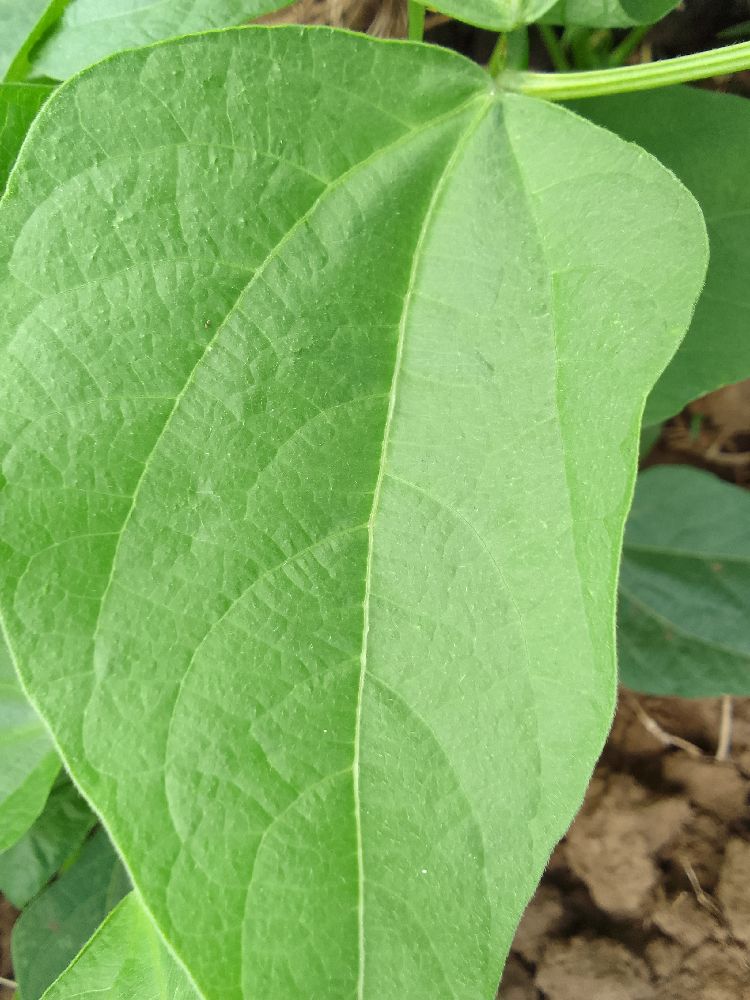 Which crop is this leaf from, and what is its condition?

common bean, healthy
